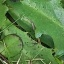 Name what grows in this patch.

structured weed
